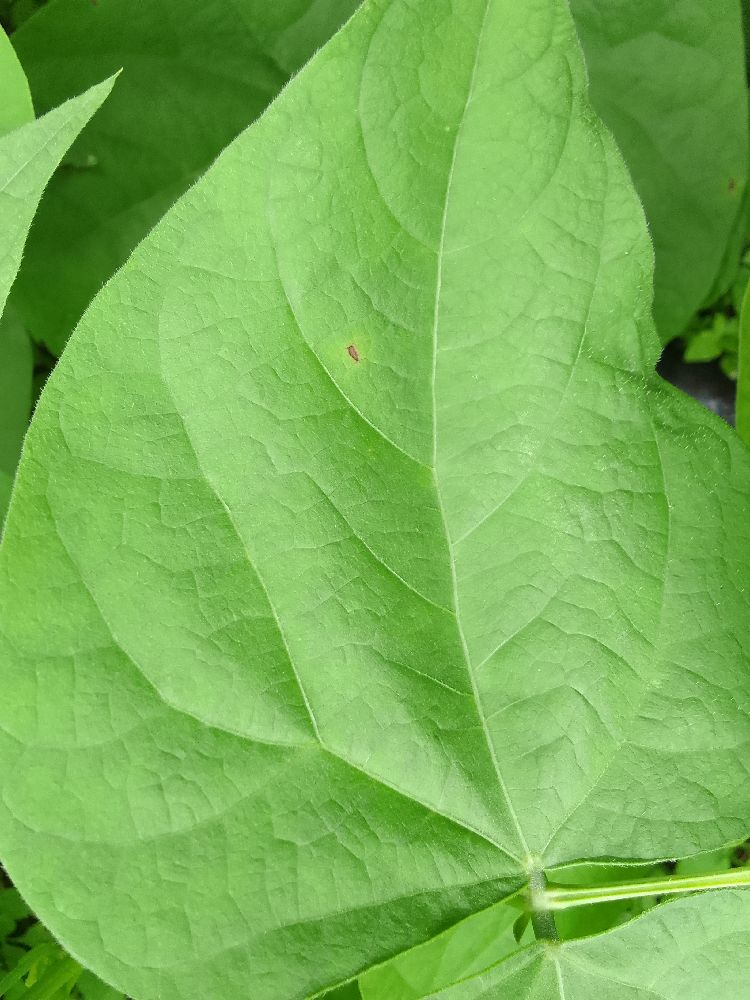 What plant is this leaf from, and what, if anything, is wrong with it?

common bean, healthy
